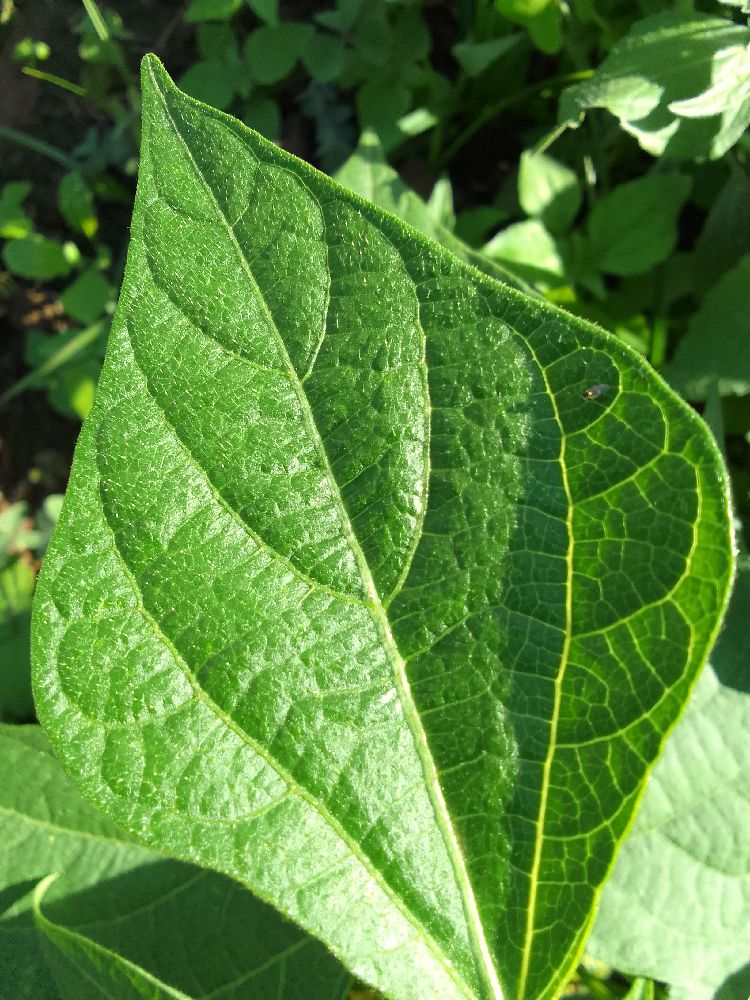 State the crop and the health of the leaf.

common bean, healthy
